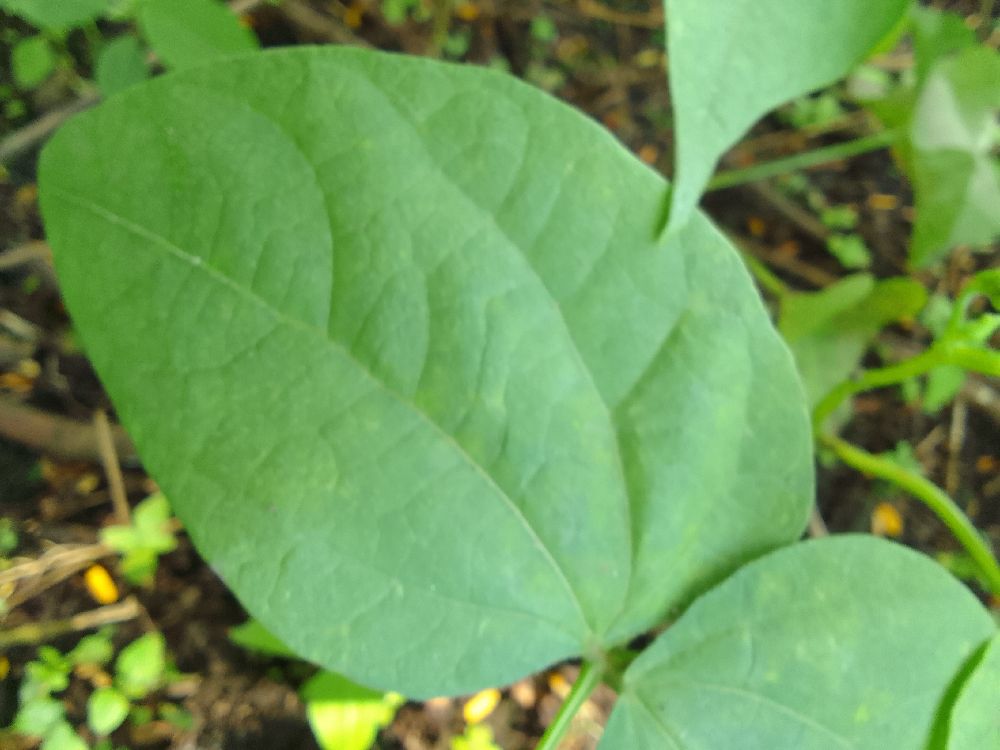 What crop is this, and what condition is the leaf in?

common bean, healthy
